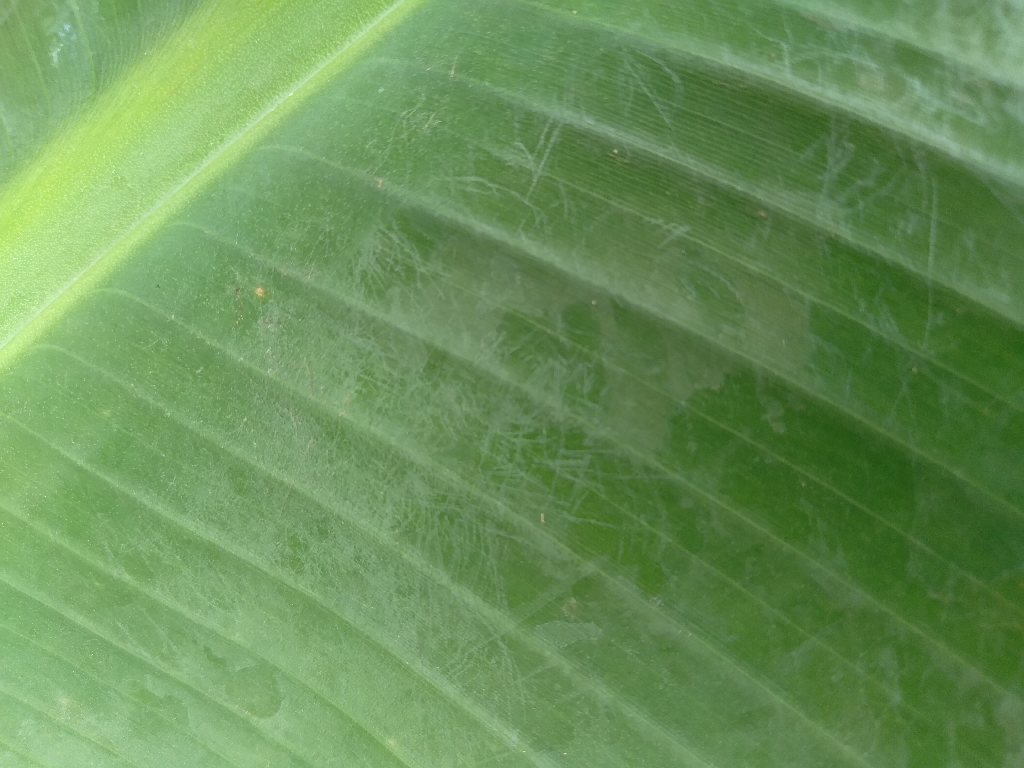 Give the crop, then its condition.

banana, healthy
